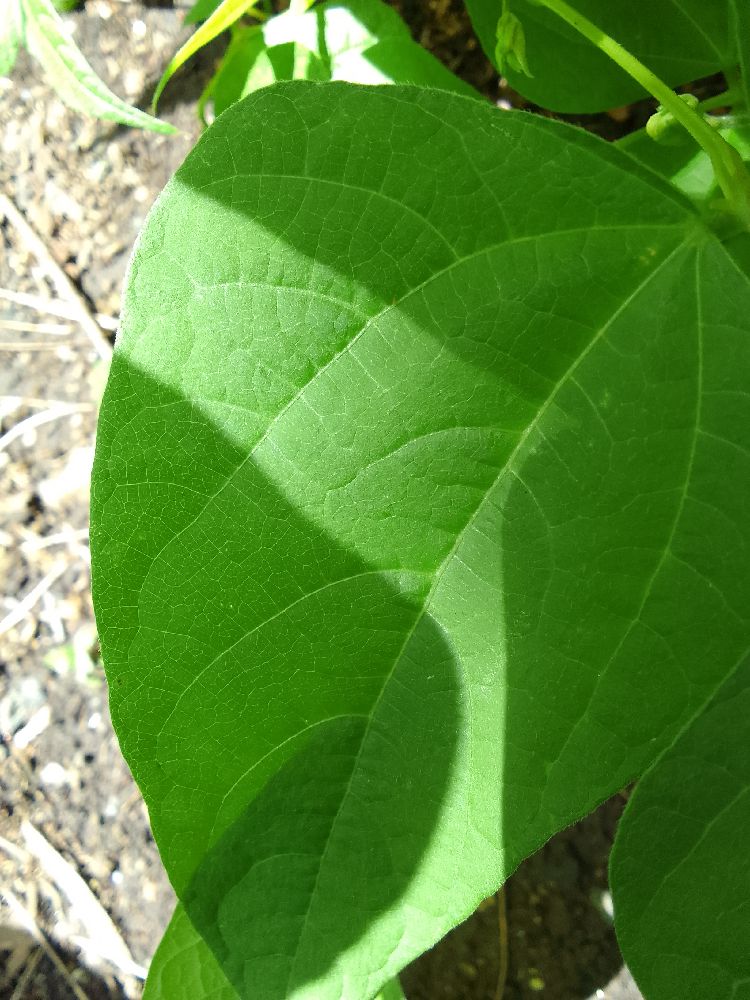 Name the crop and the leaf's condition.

common bean, healthy
